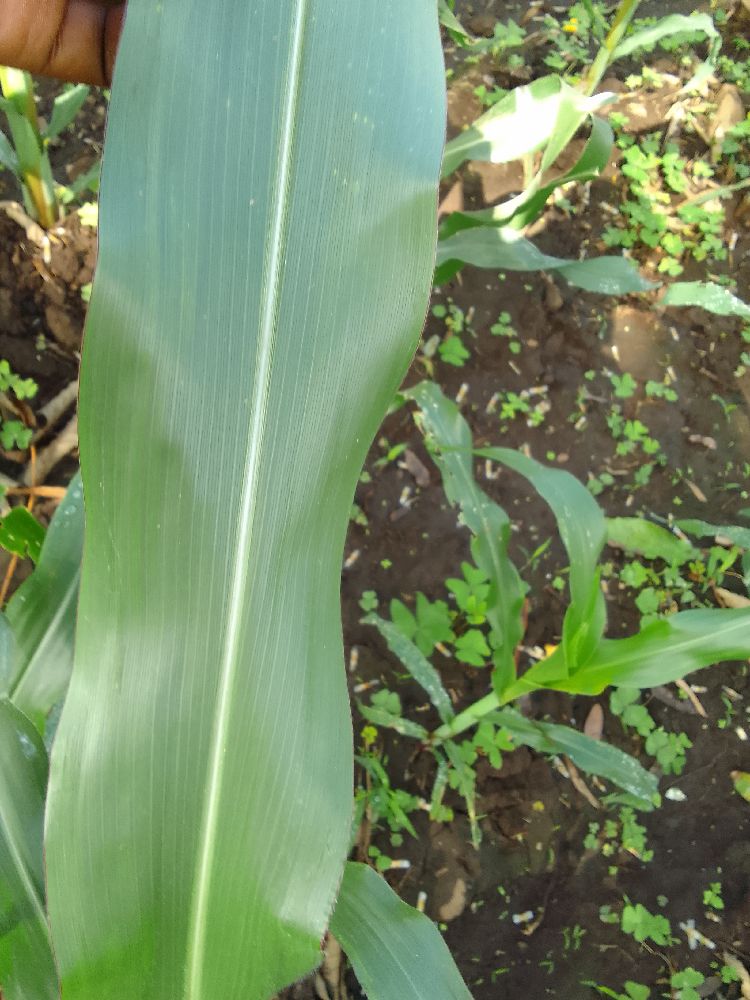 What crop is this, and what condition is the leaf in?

maize, healthy
